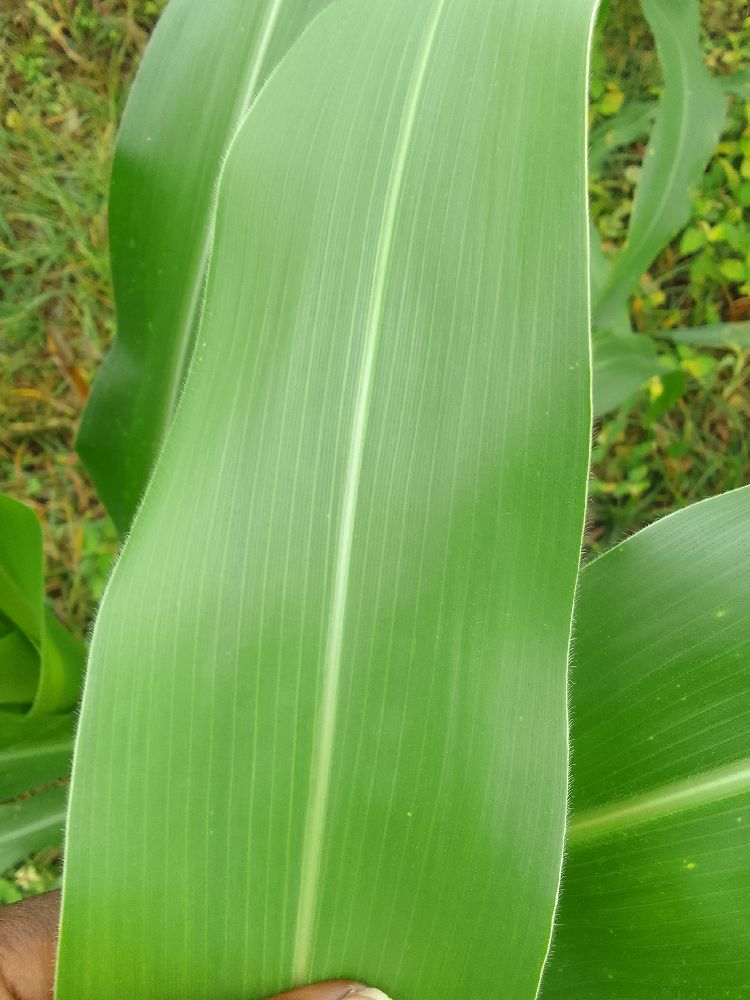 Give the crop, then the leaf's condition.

maize, healthy
